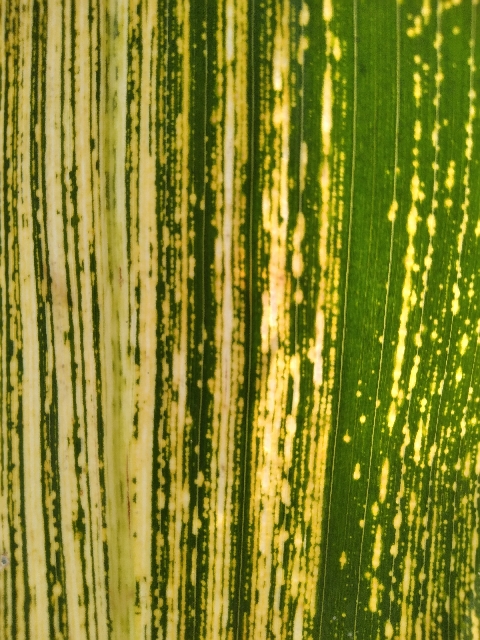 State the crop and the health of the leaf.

maize, maize streak virus
